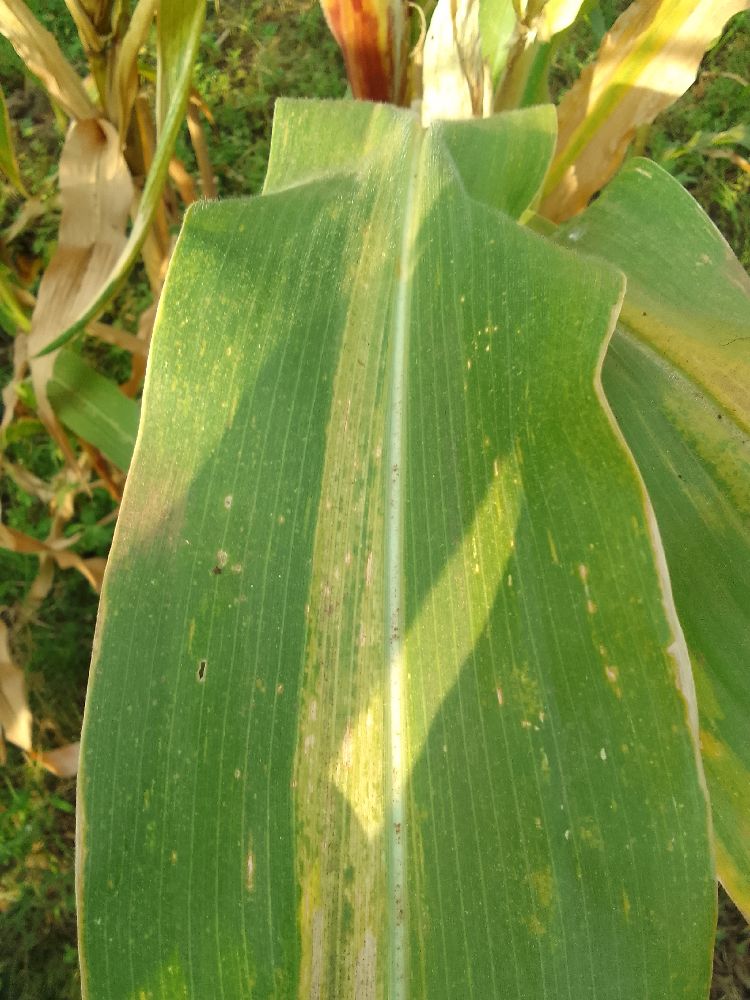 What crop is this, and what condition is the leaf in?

maize, maize lethal necrosis
